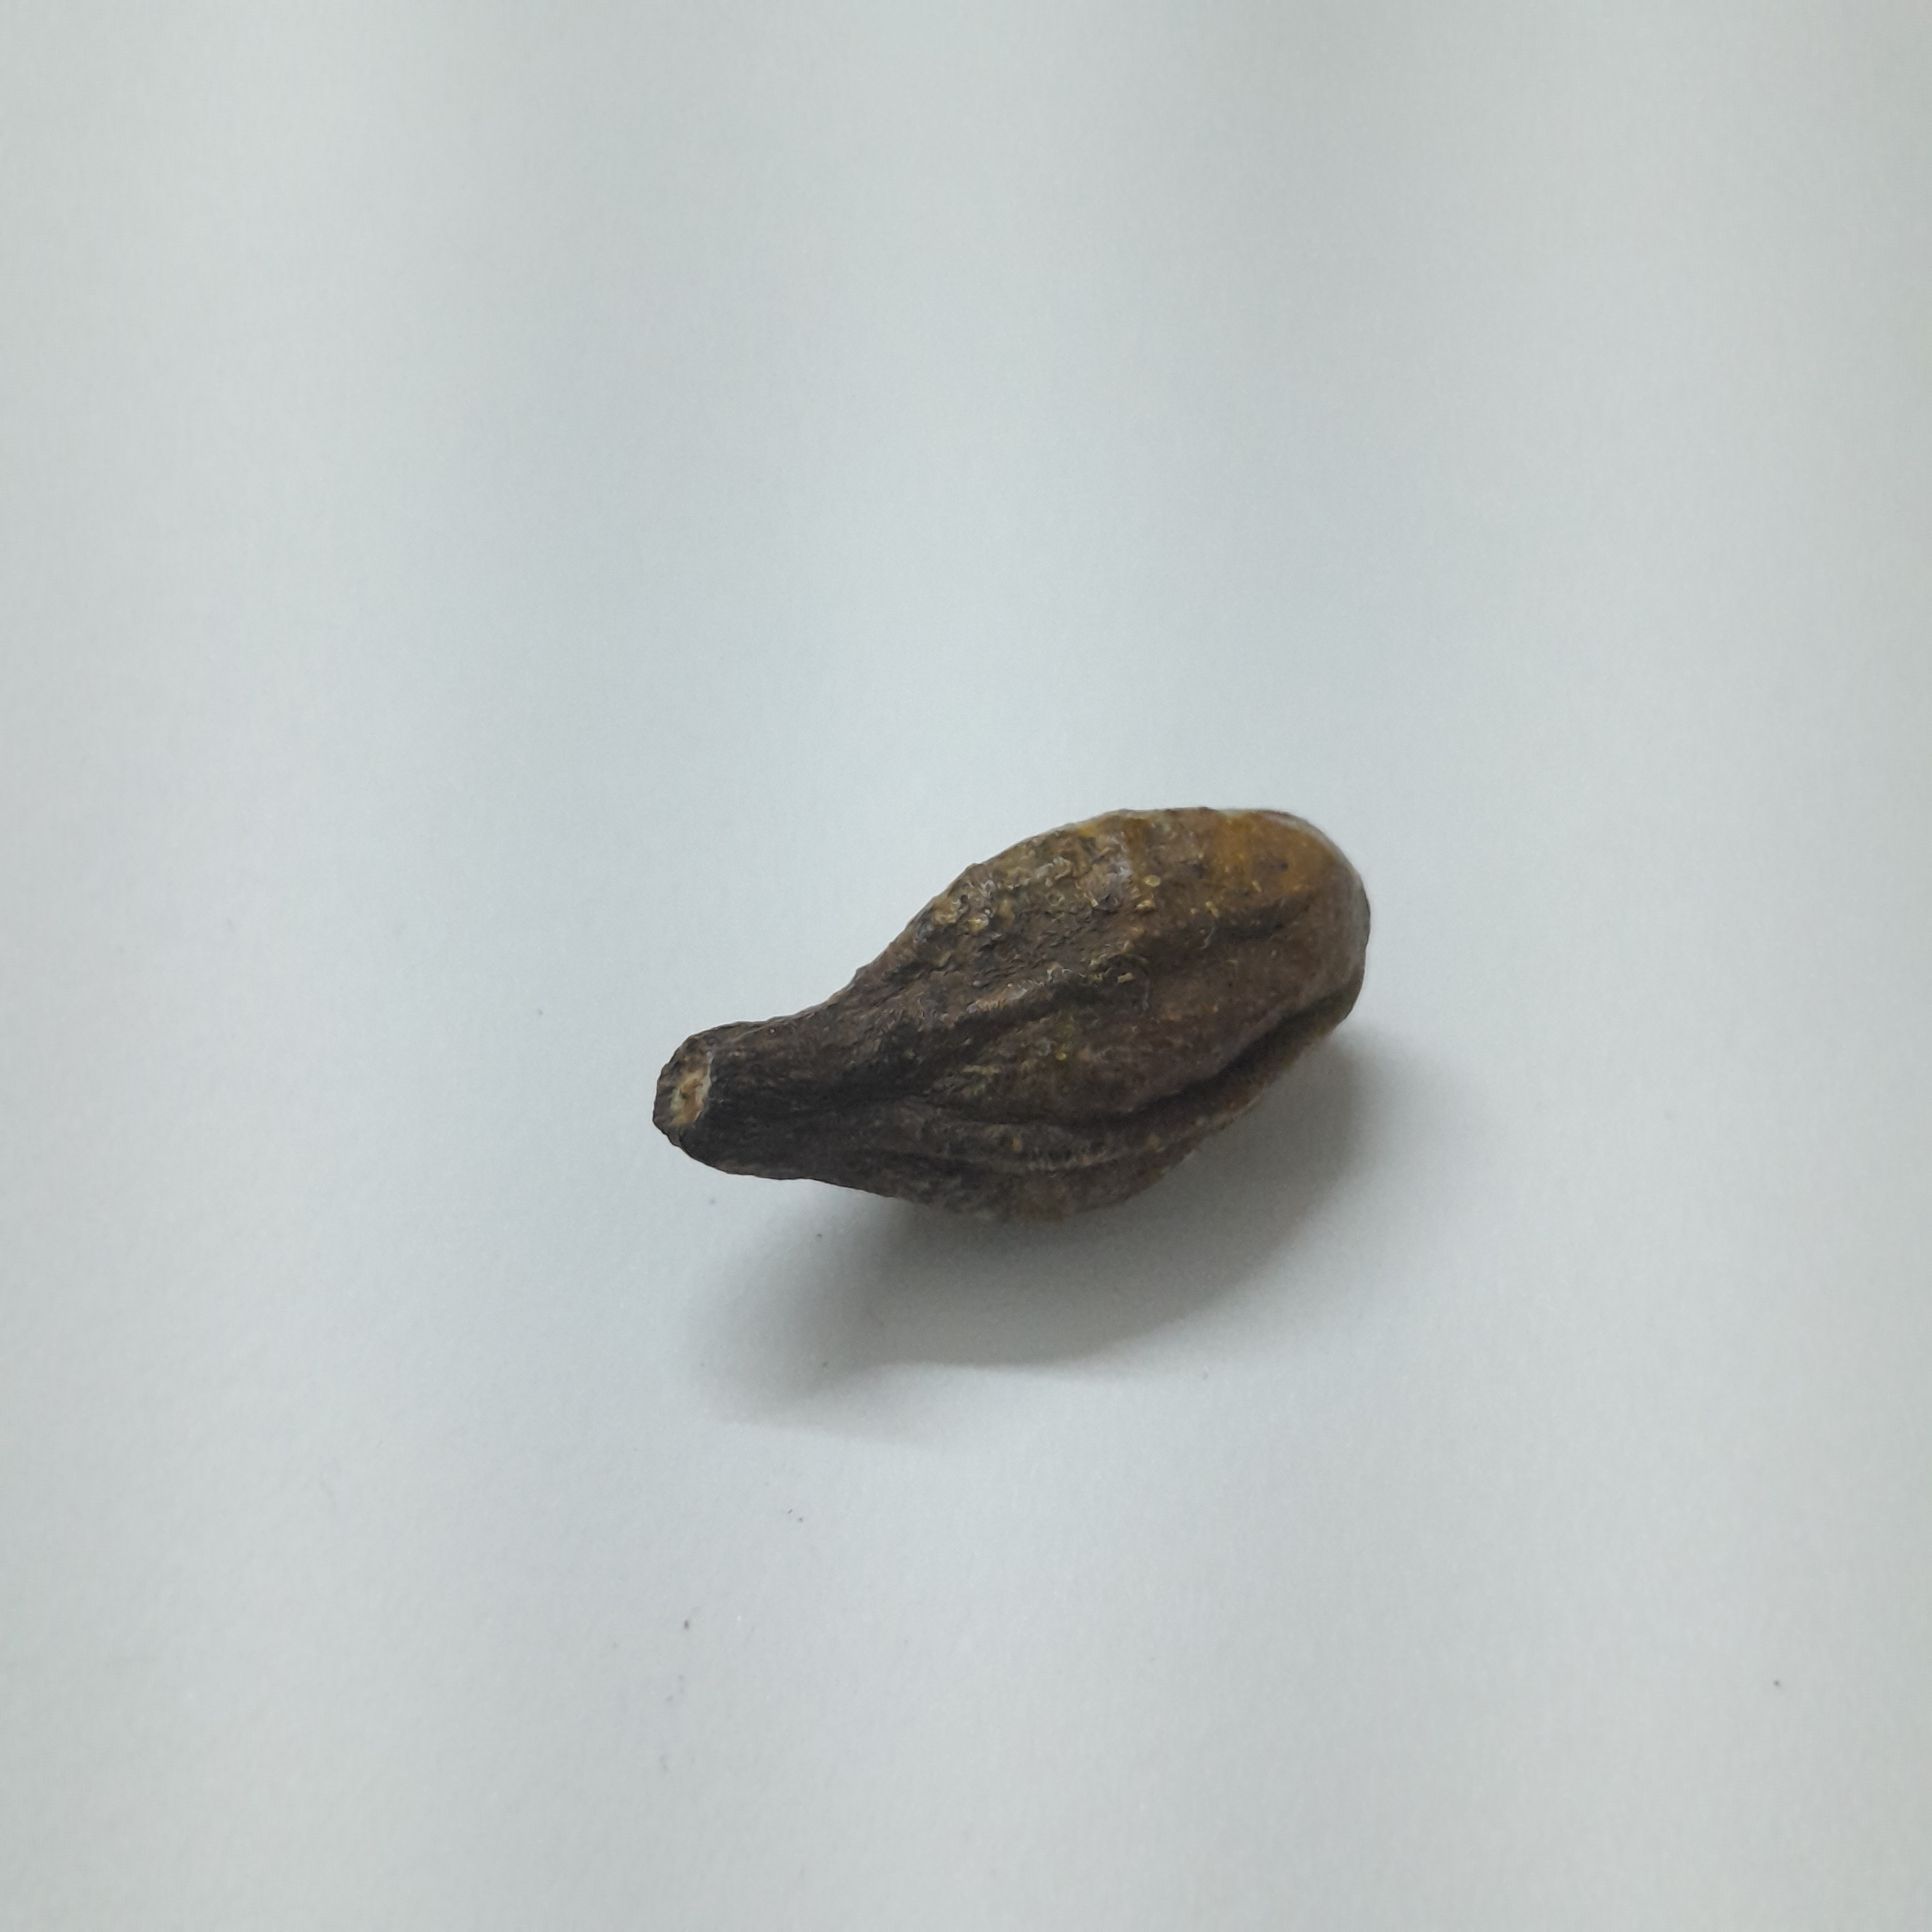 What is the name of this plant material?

hirdaa
